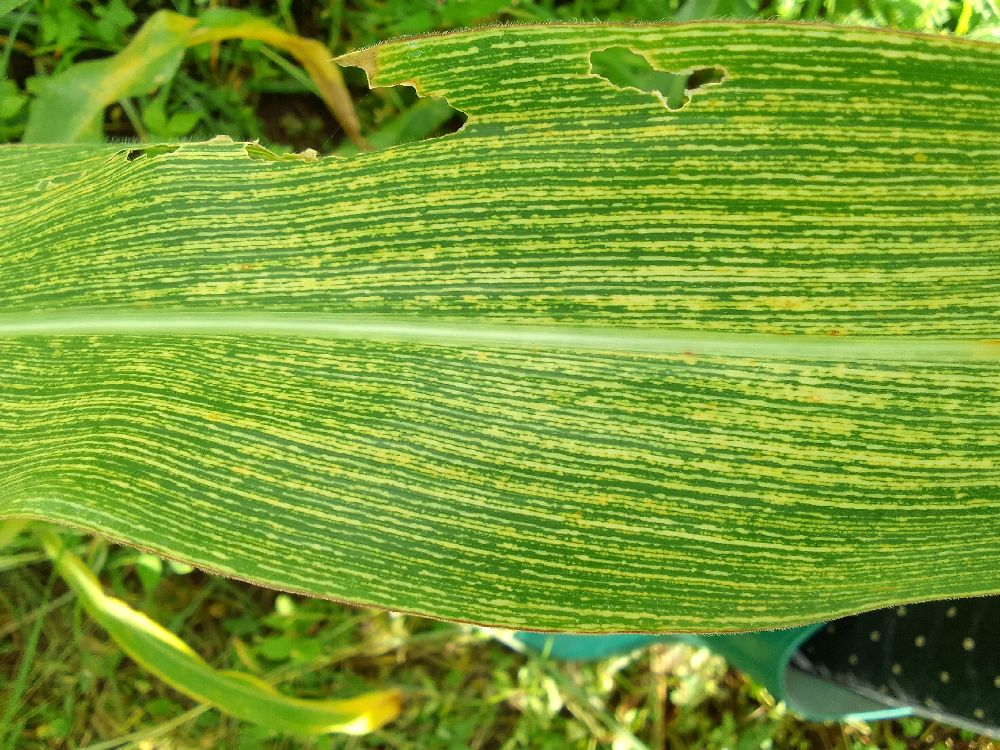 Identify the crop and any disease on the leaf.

maize, maize streak virus
